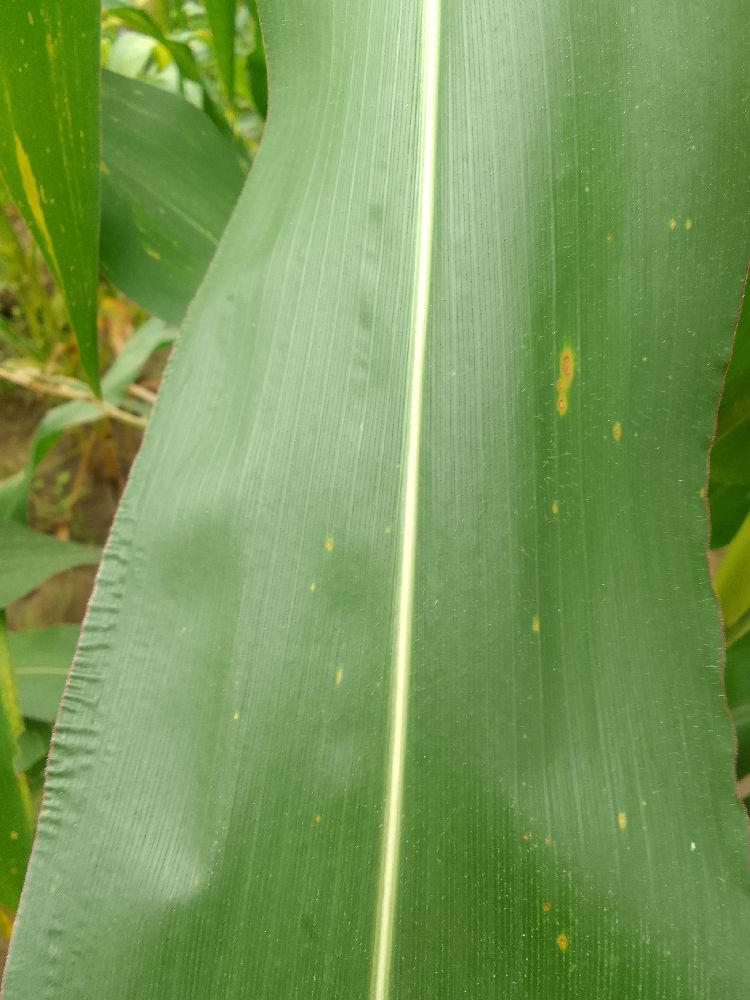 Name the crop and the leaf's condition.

maize, healthy
